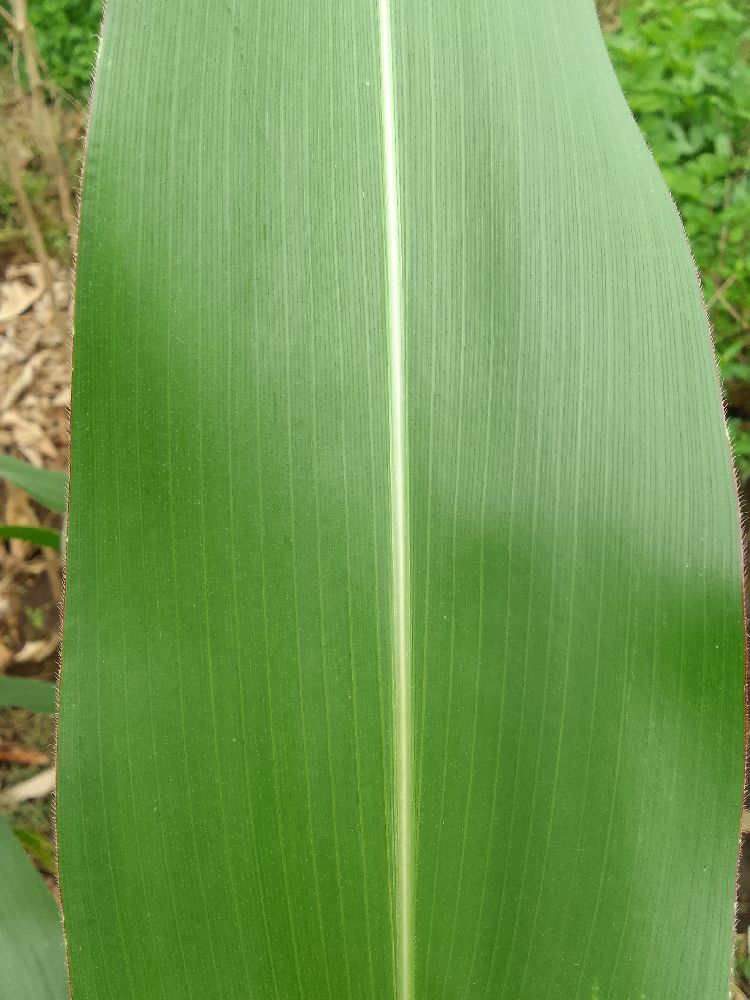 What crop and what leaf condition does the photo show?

maize, healthy
